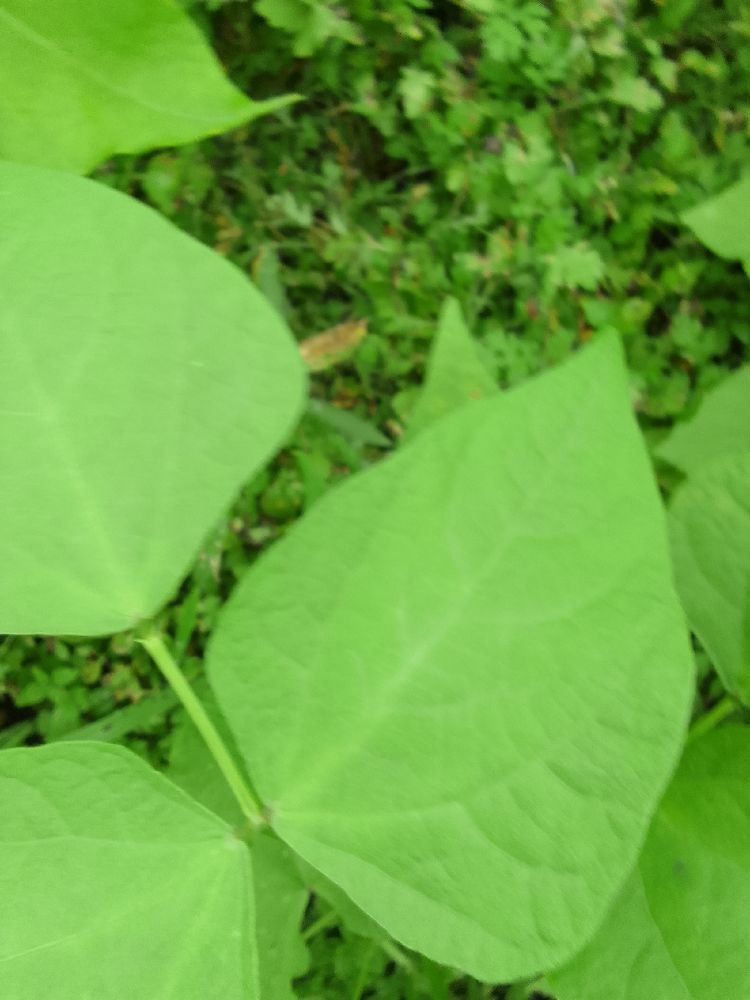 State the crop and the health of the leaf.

common bean, healthy
